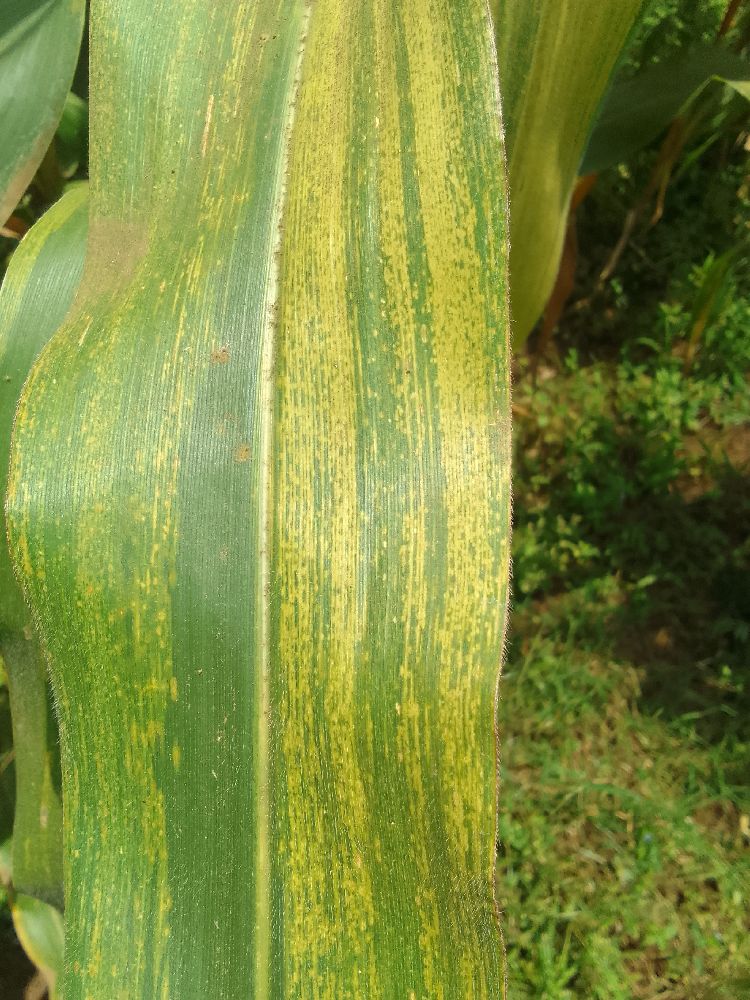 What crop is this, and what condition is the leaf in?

maize, maize lethal necrosis
